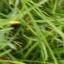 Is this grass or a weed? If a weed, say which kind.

grass
